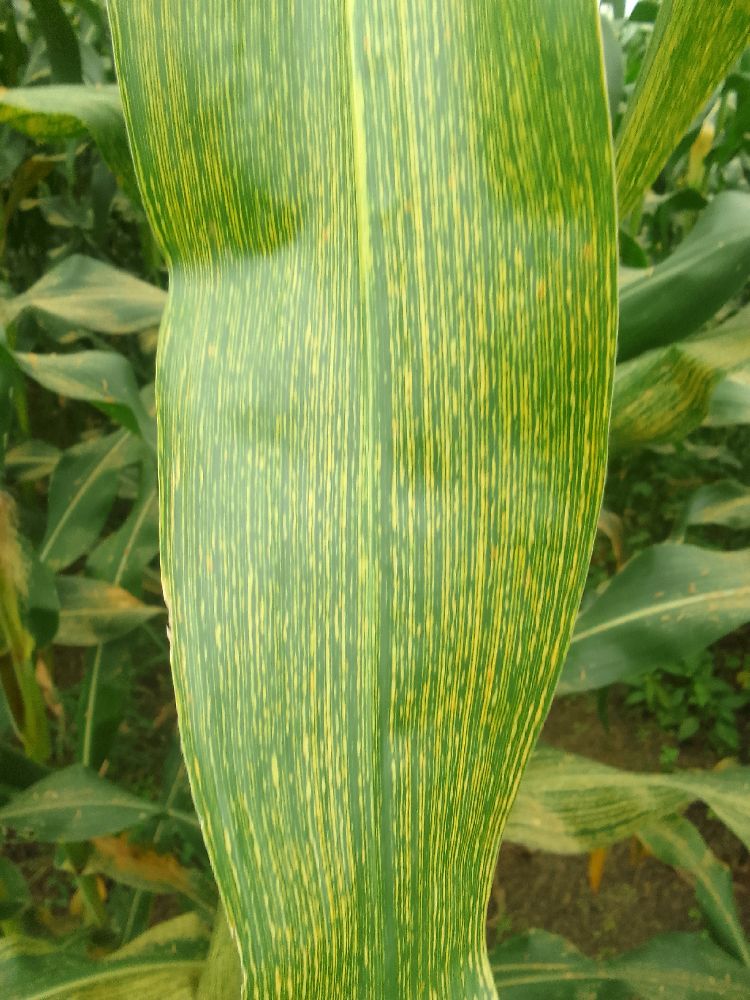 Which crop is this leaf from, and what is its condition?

maize, maize streak virus
